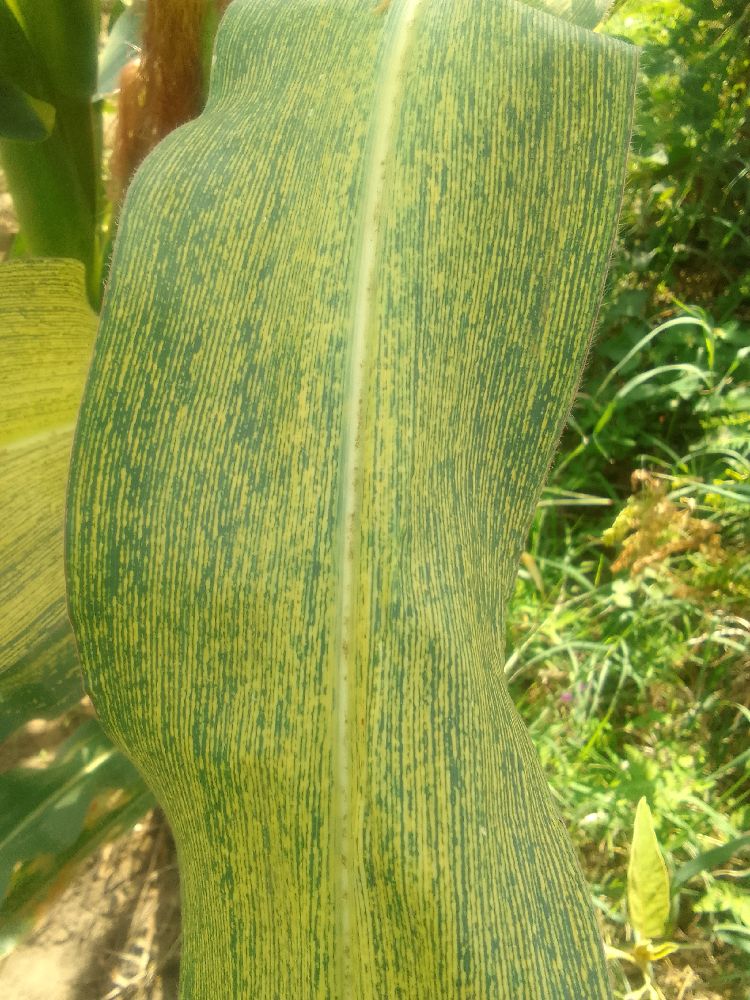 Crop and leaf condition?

maize, maize streak virus
